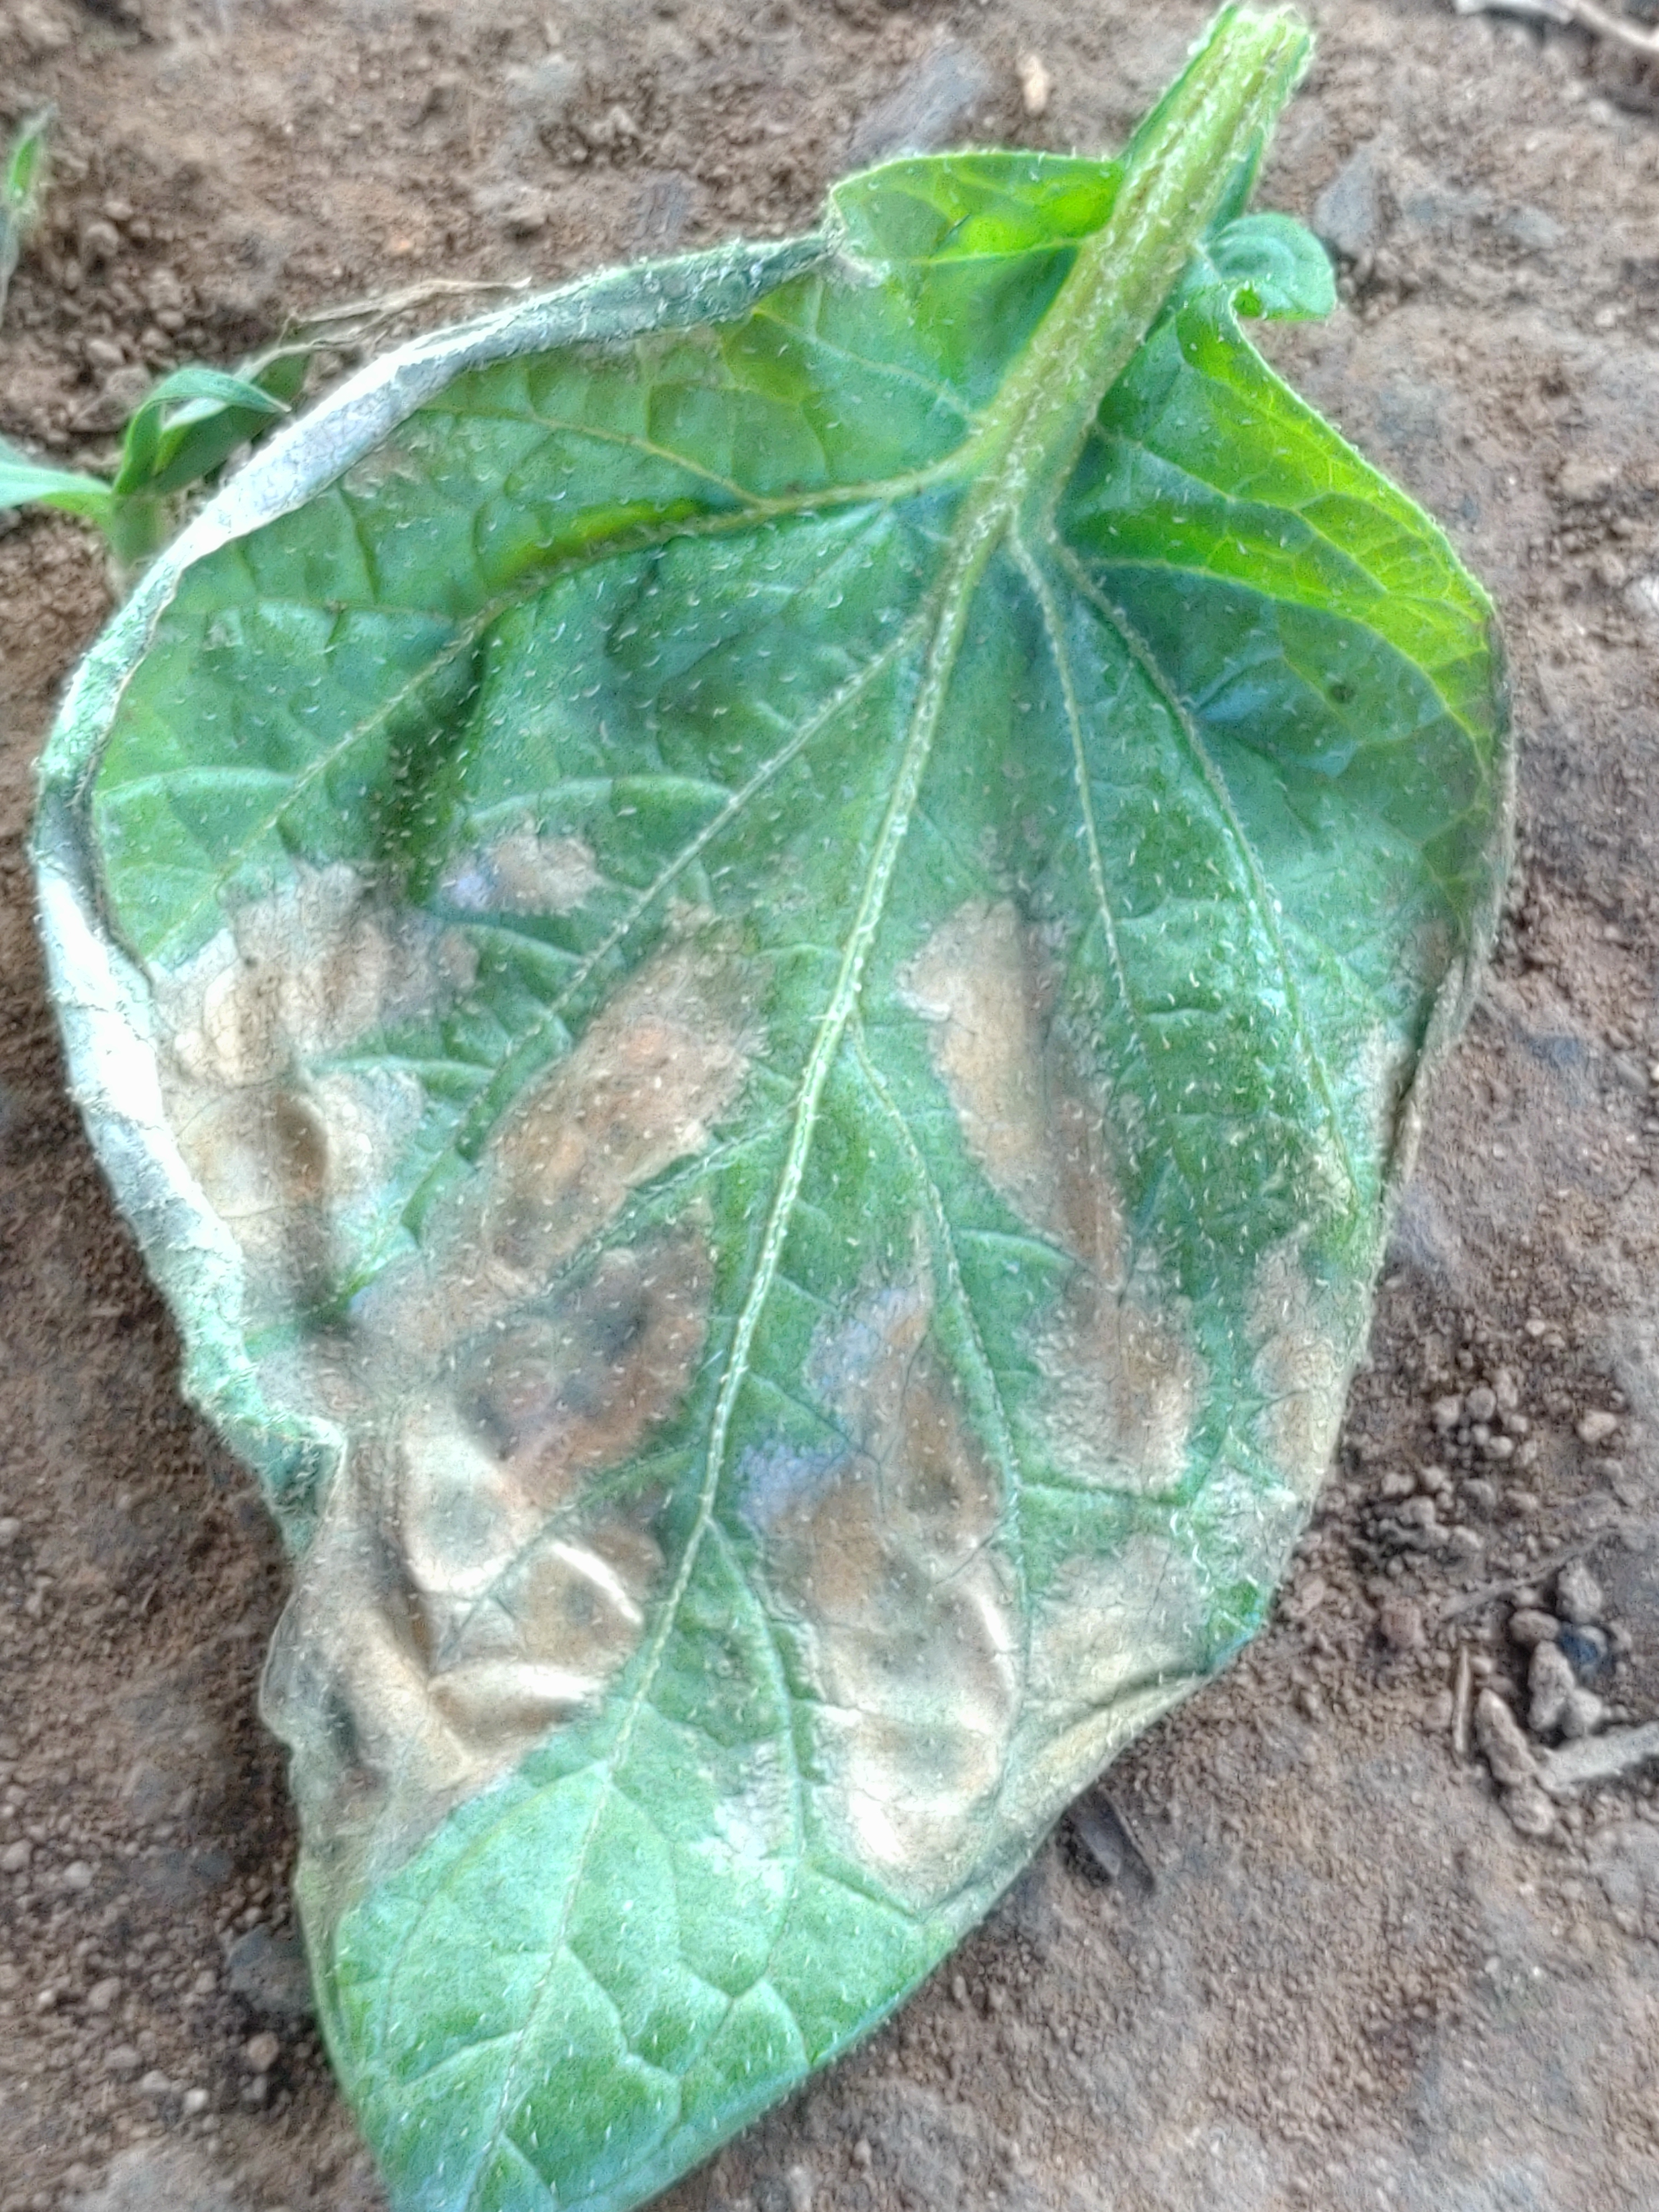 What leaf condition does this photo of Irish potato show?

early blight
